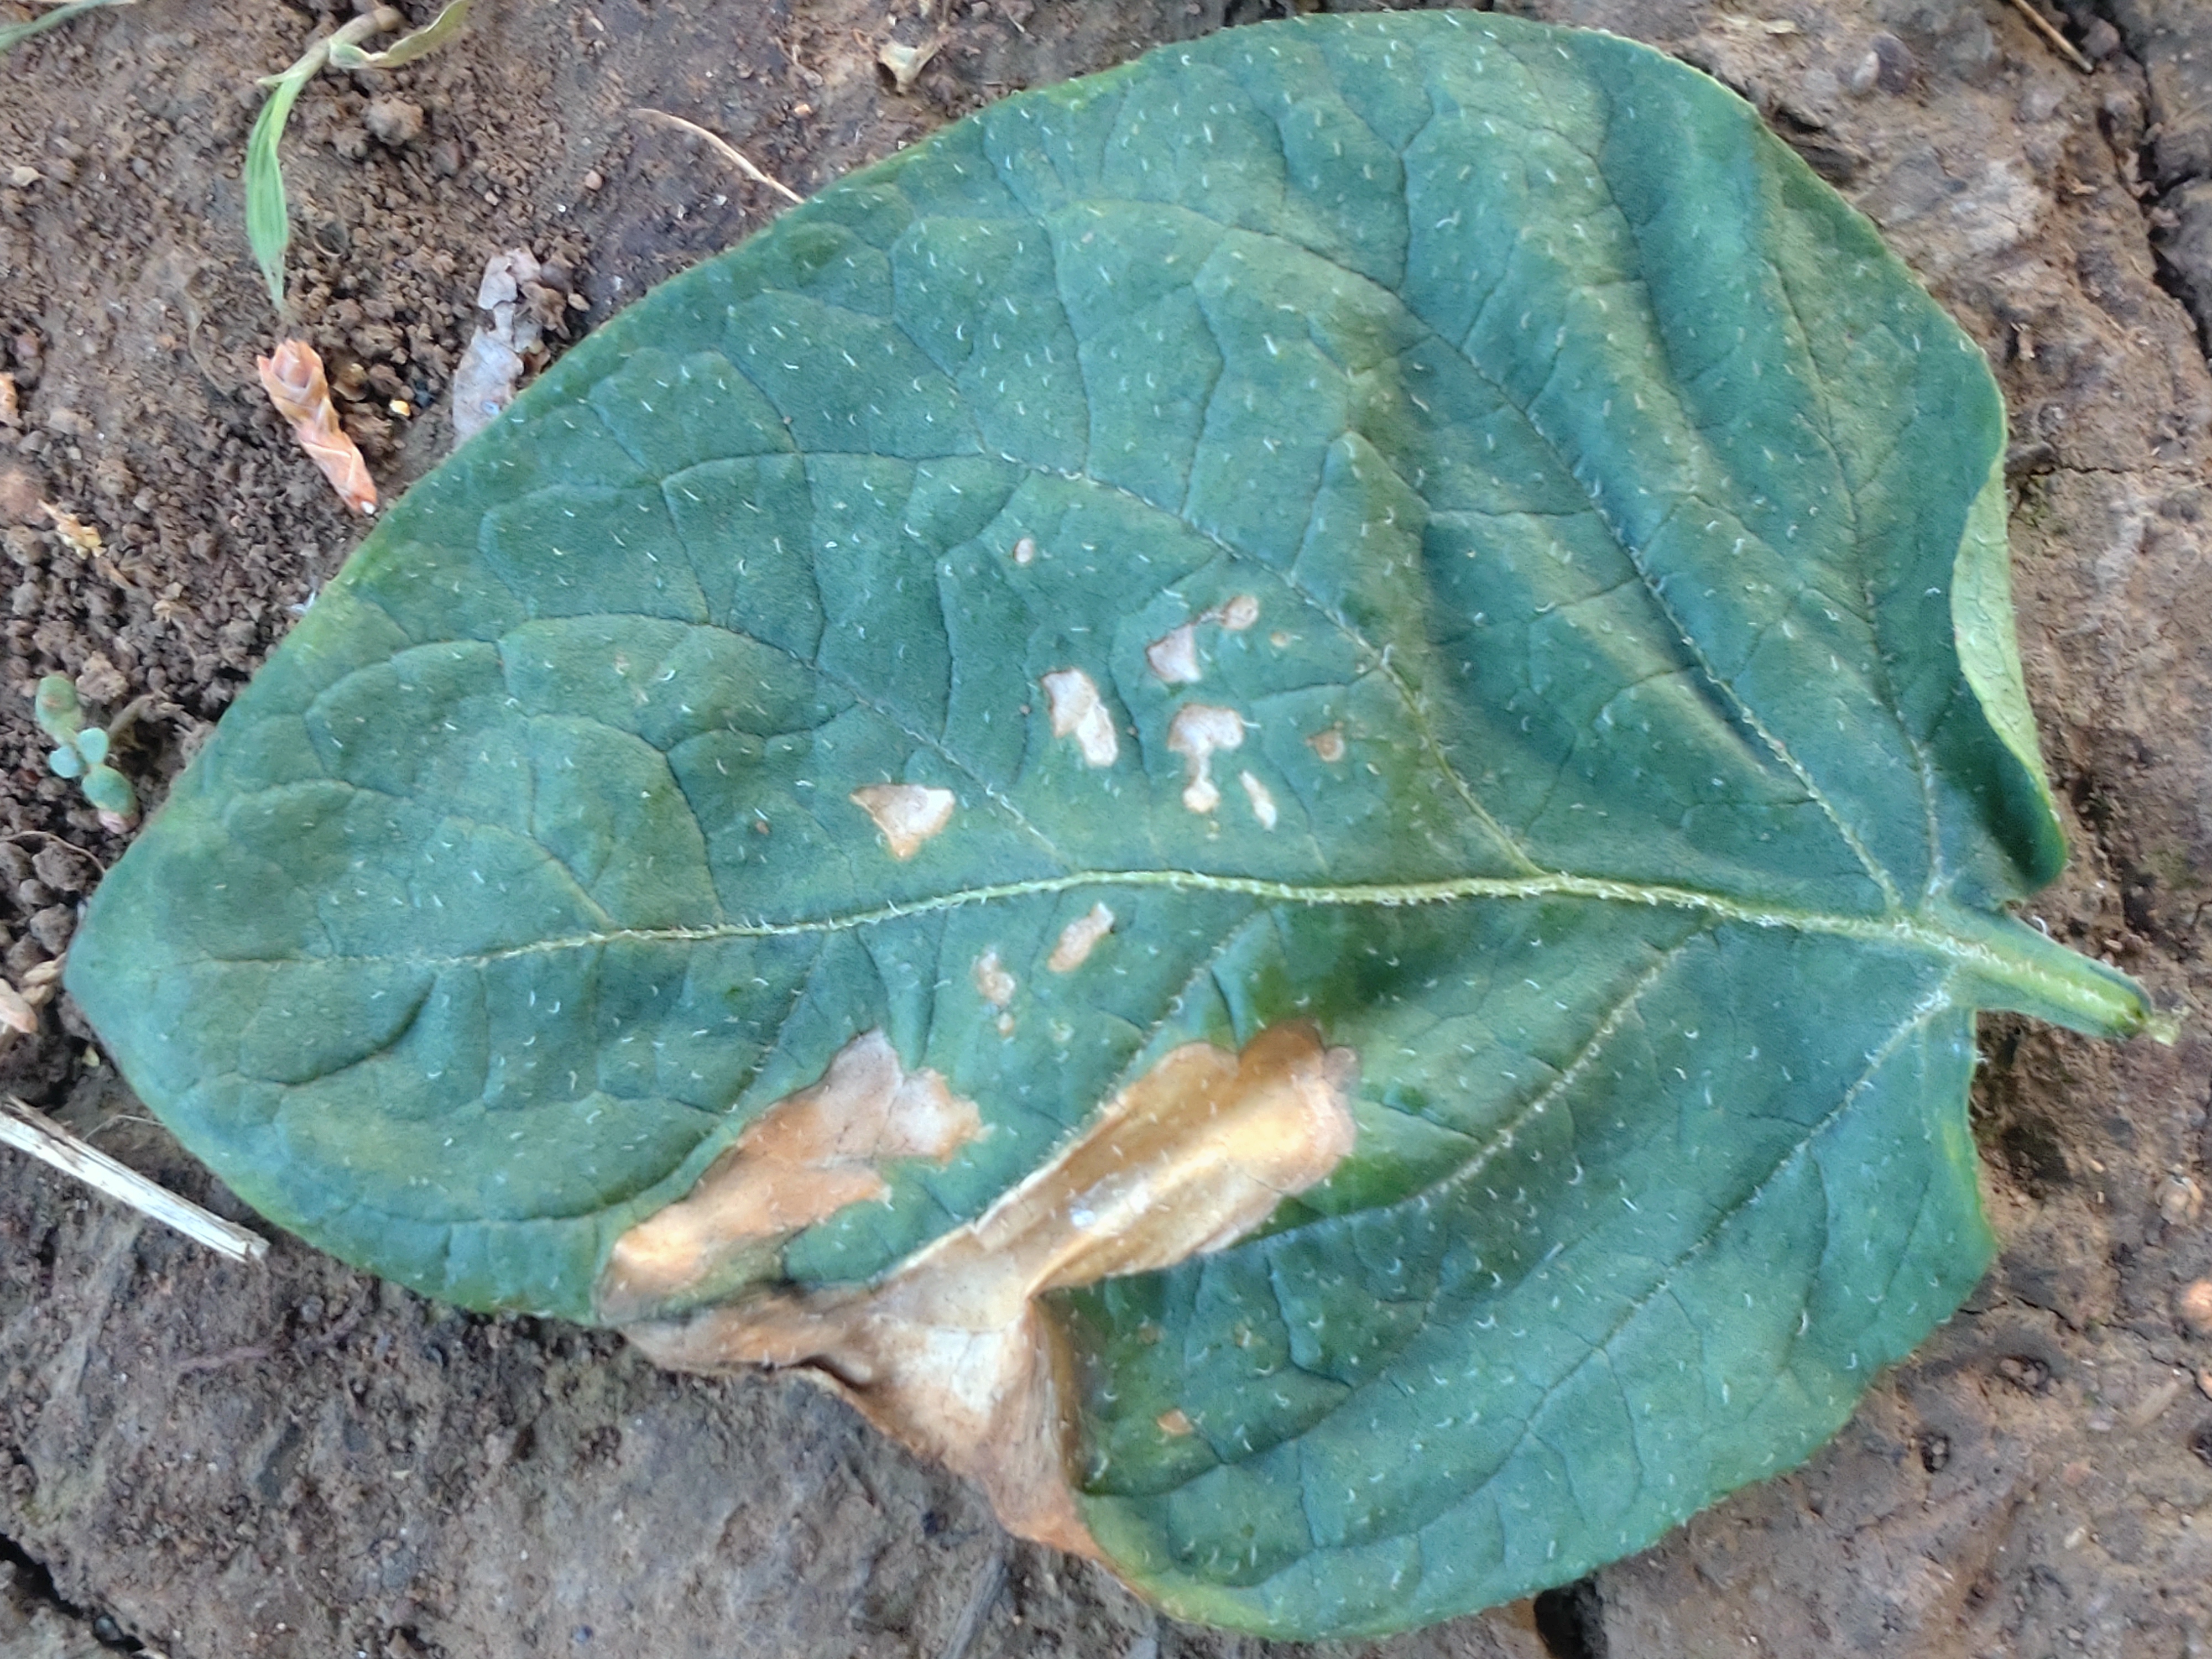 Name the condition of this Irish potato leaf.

early blight
